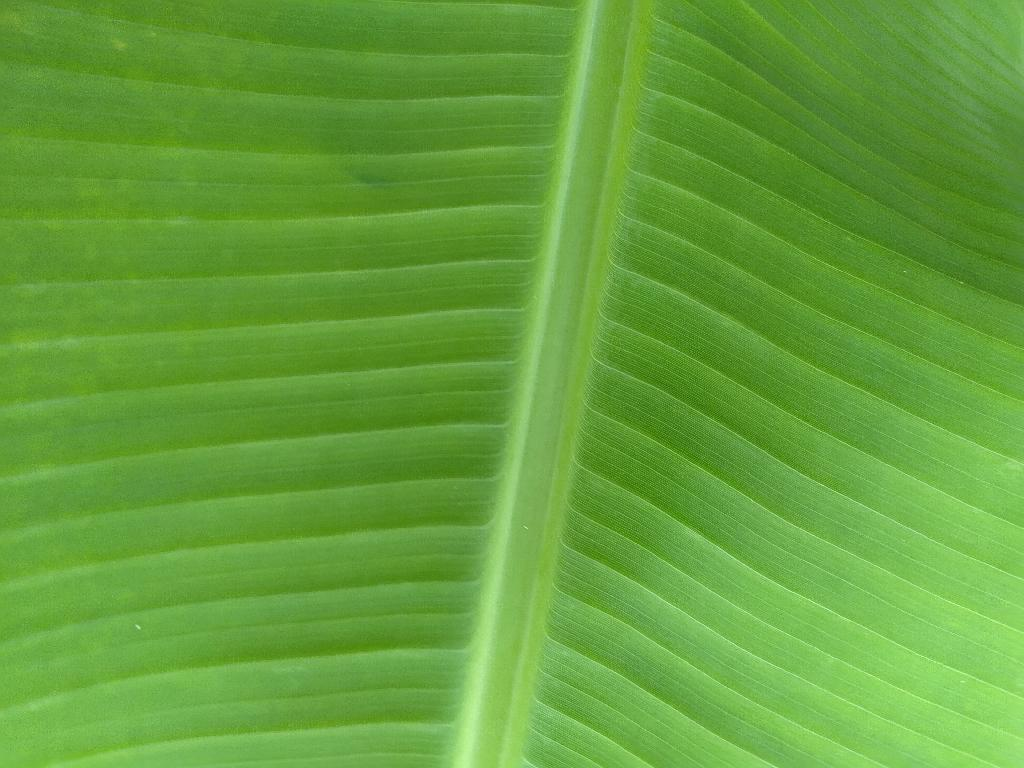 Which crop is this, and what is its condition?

banana, healthy
